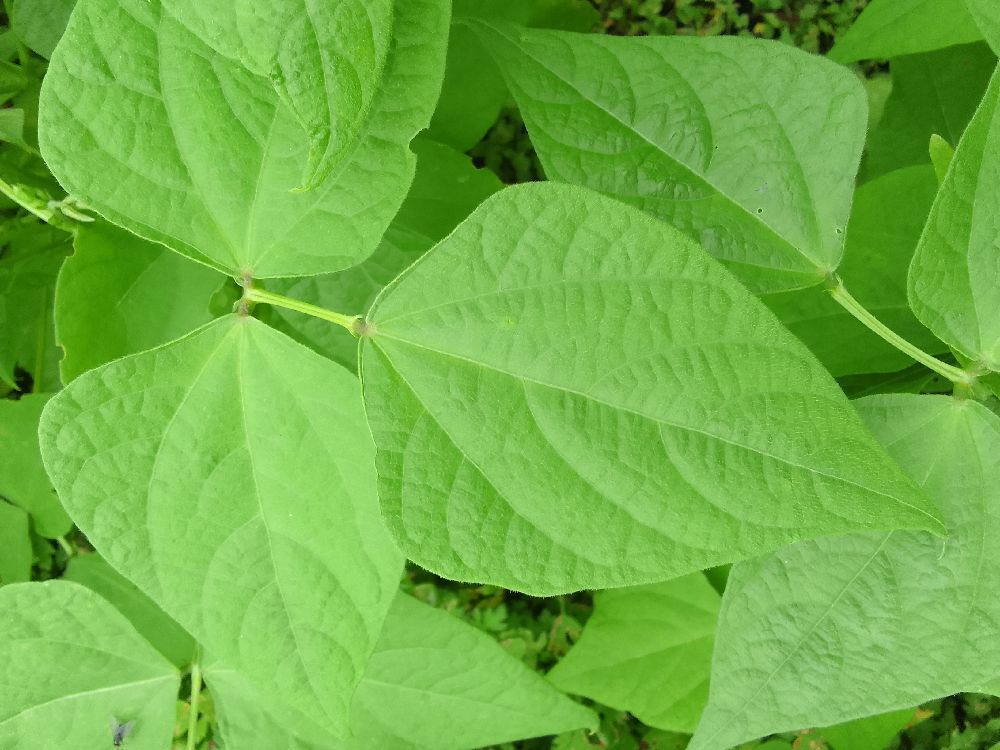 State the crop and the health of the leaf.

common bean, healthy
